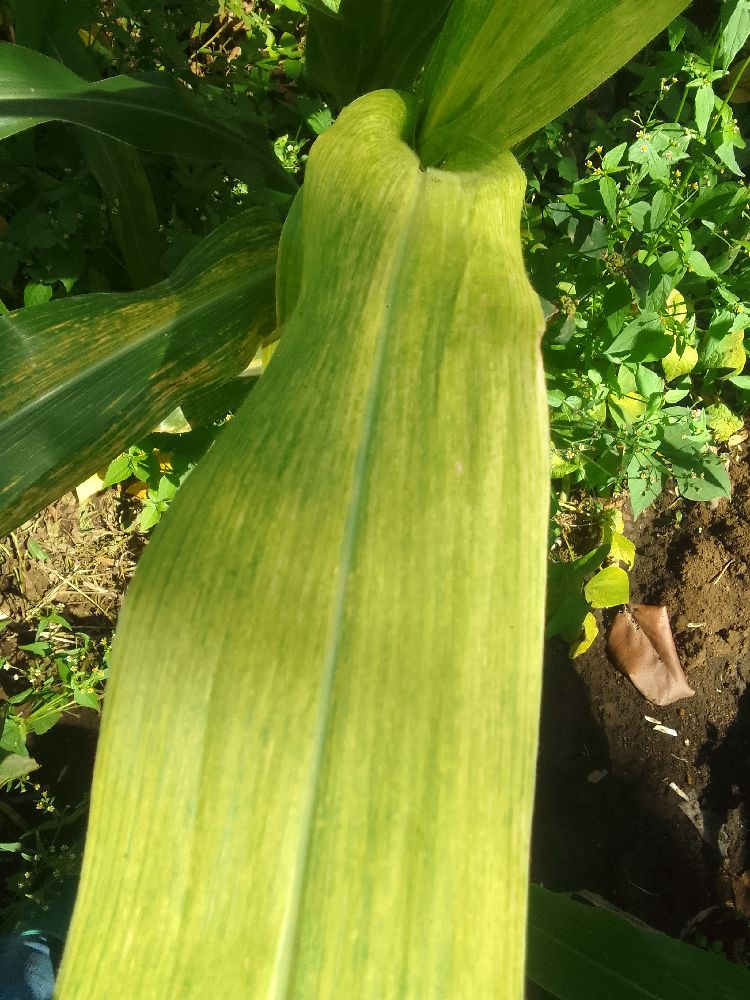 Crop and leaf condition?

maize, maize lethal necrosis
